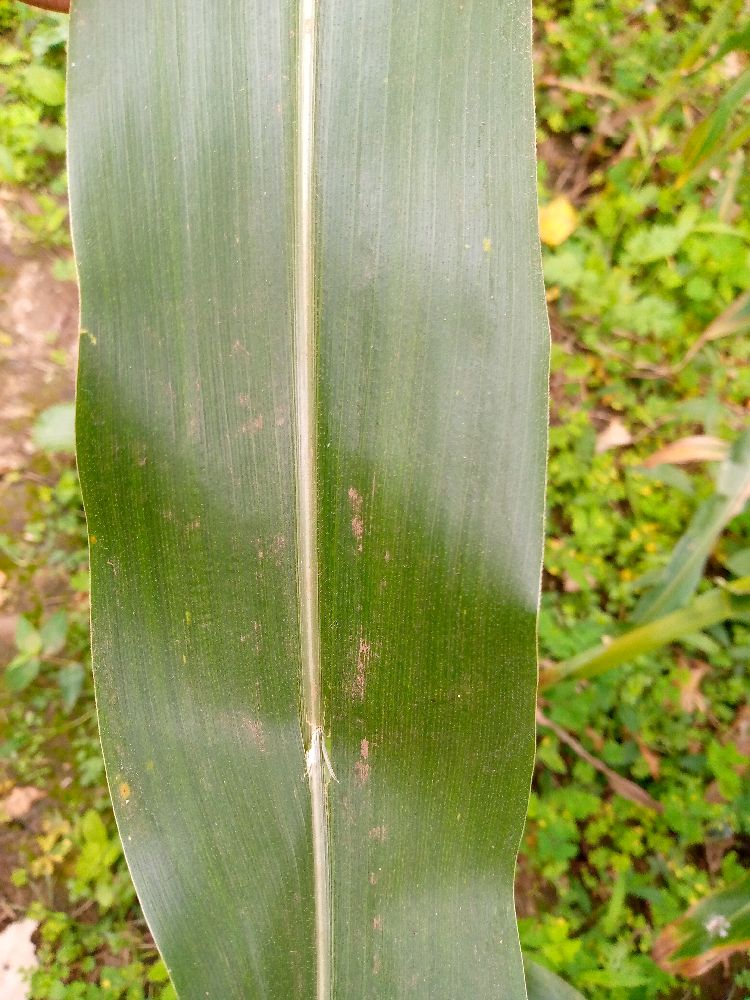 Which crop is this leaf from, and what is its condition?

maize, healthy
